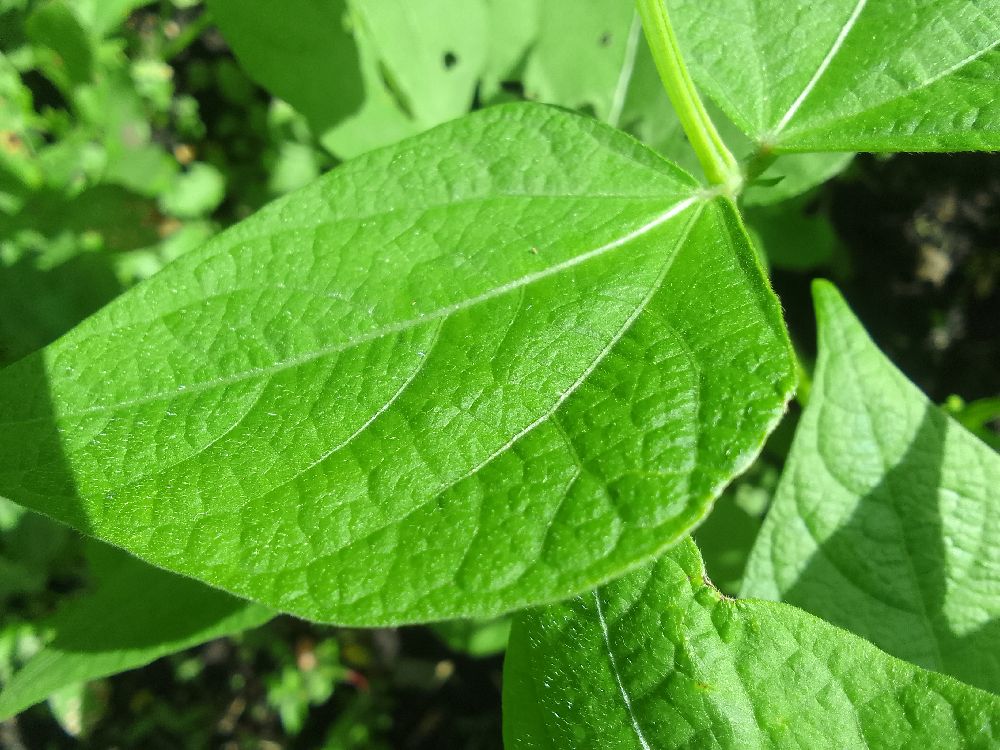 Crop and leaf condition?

common bean, healthy
